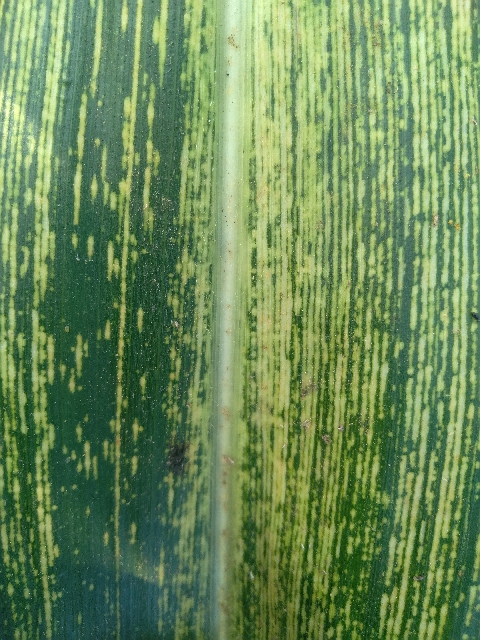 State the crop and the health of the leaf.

maize, maize streak virus
